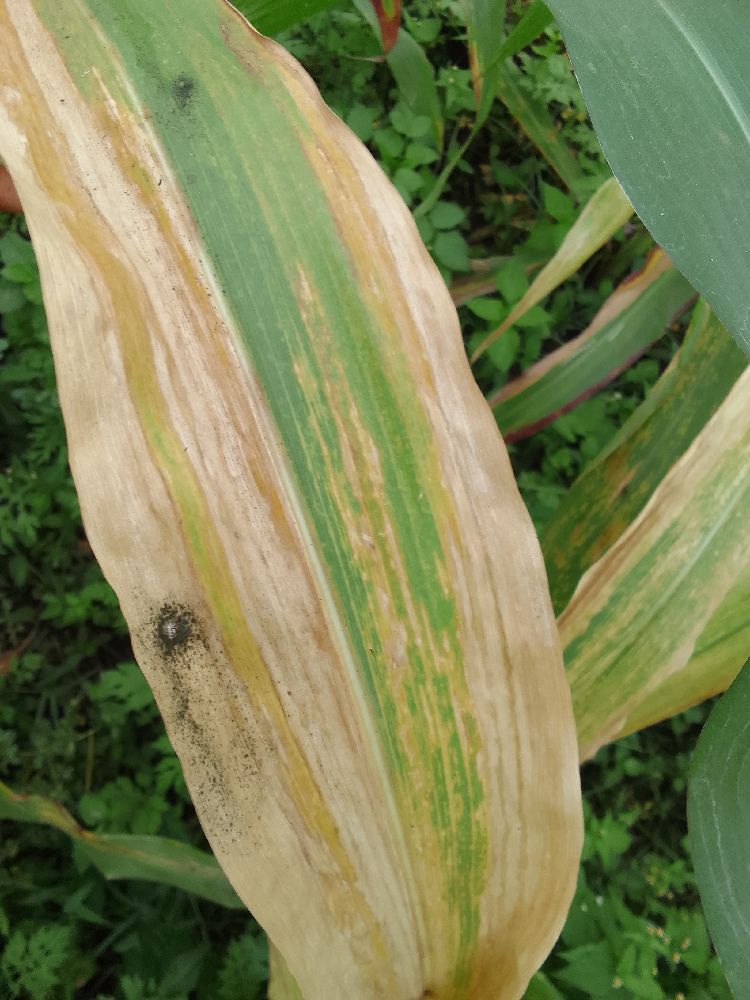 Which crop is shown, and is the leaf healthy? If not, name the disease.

maize, maize lethal necrosis
